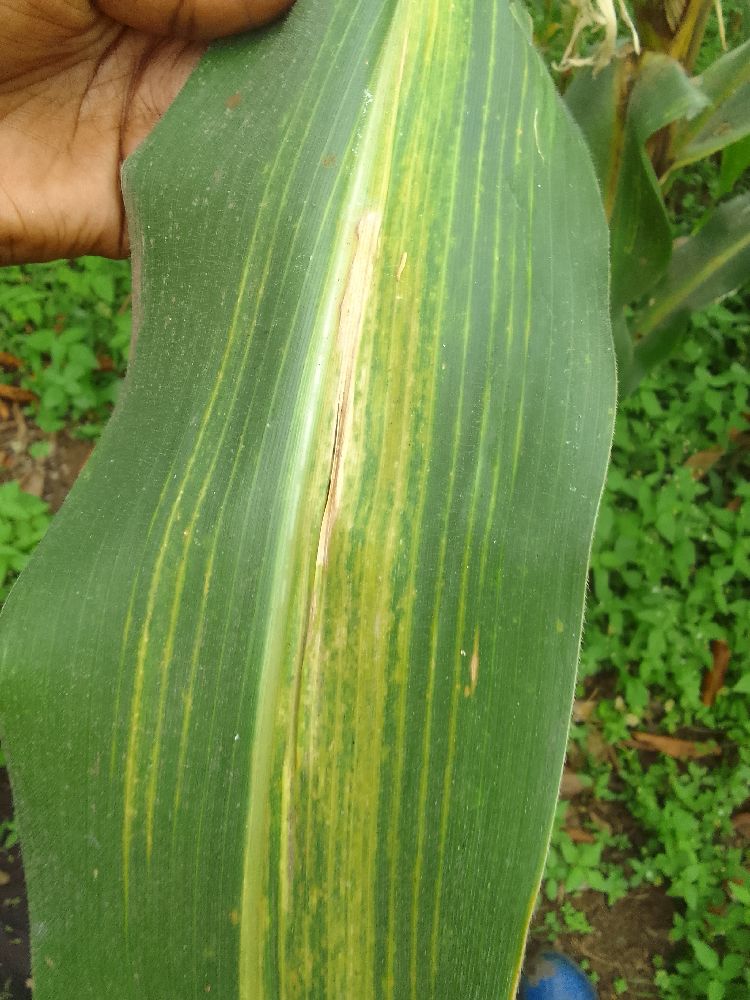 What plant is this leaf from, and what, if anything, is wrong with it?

maize, maize lethal necrosis
